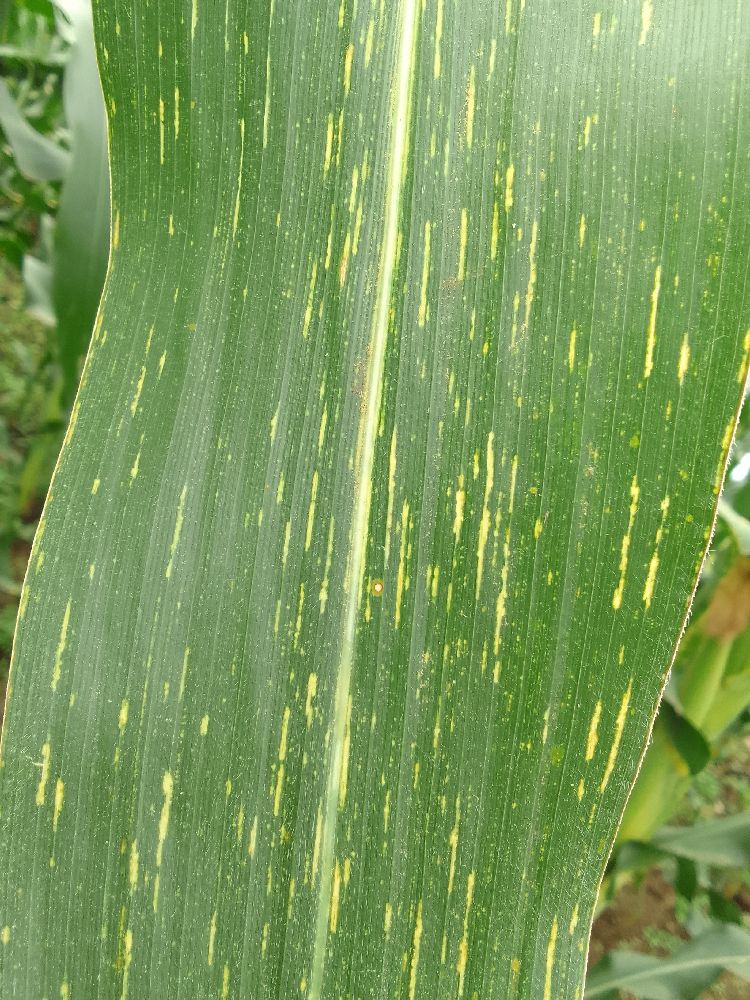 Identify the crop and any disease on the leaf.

maize, maize streak virus
